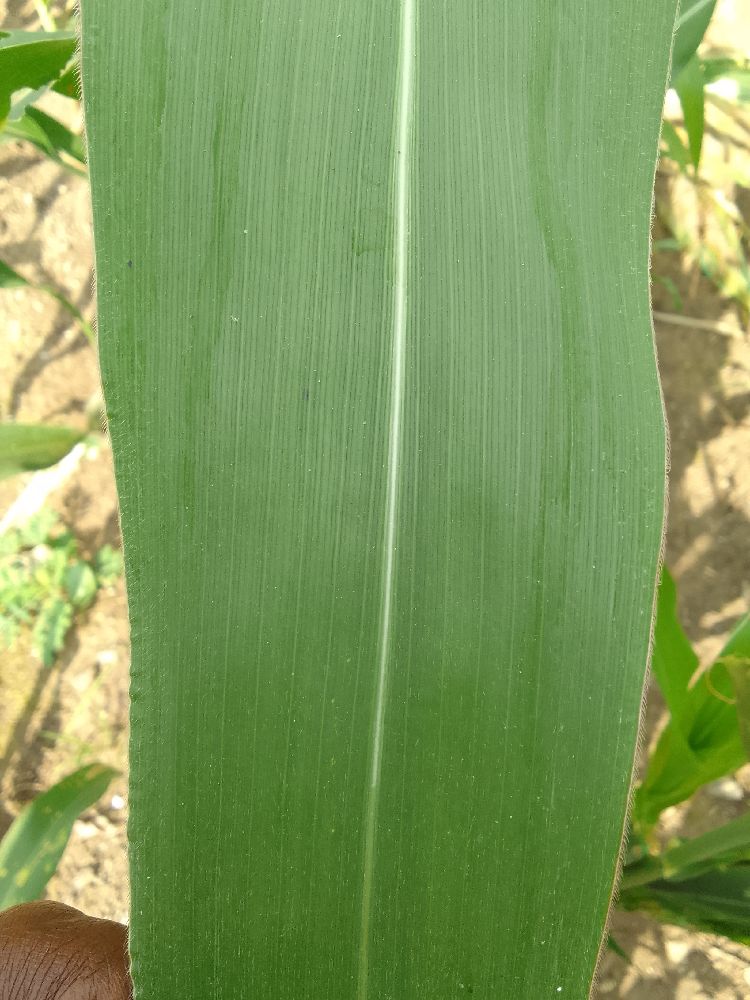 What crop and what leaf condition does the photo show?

maize, healthy
